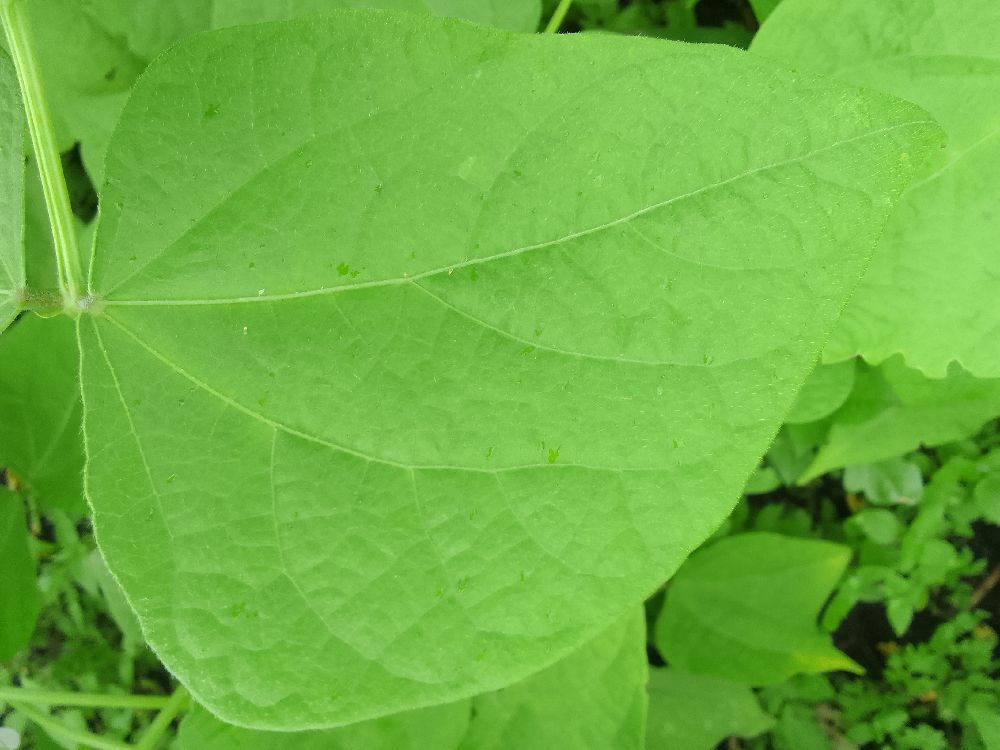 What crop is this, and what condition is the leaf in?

common bean, healthy
